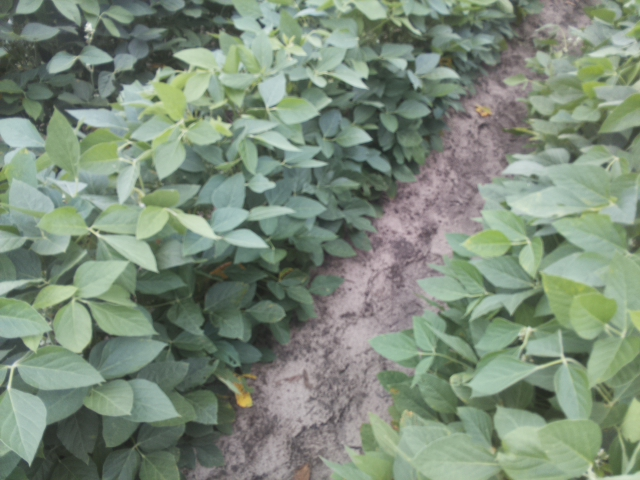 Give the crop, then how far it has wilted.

soybean, leaves with no wilting
